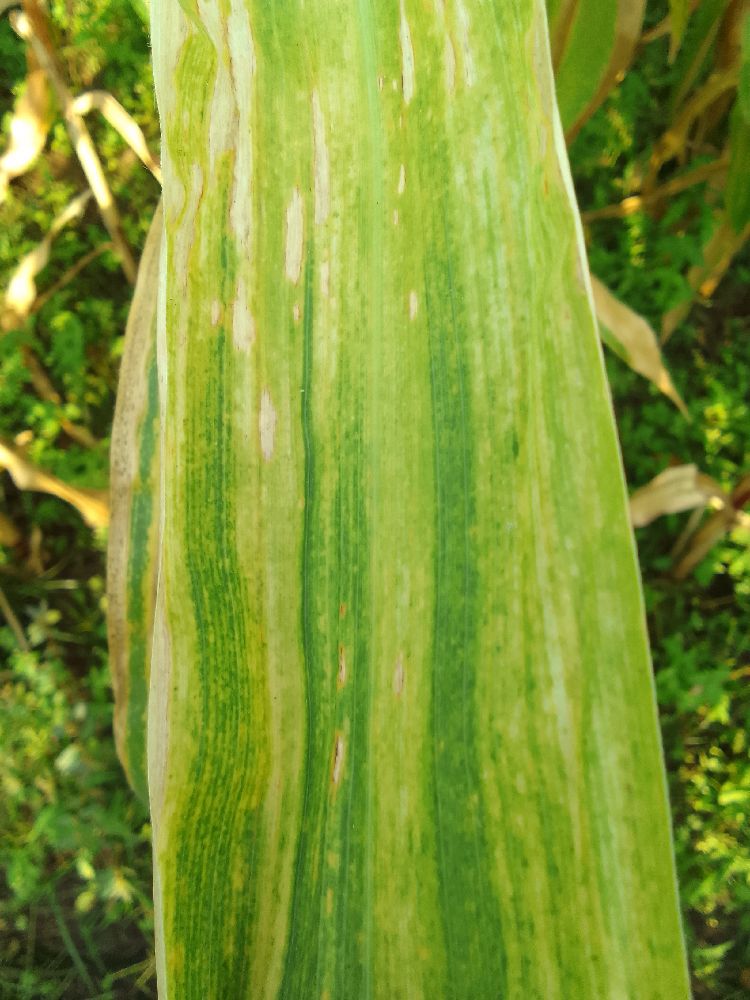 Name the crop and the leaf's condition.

maize, maize lethal necrosis
